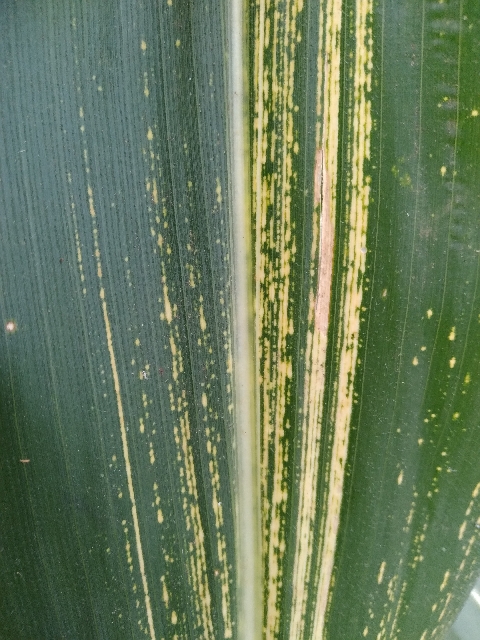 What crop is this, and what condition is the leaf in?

maize, maize streak virus
